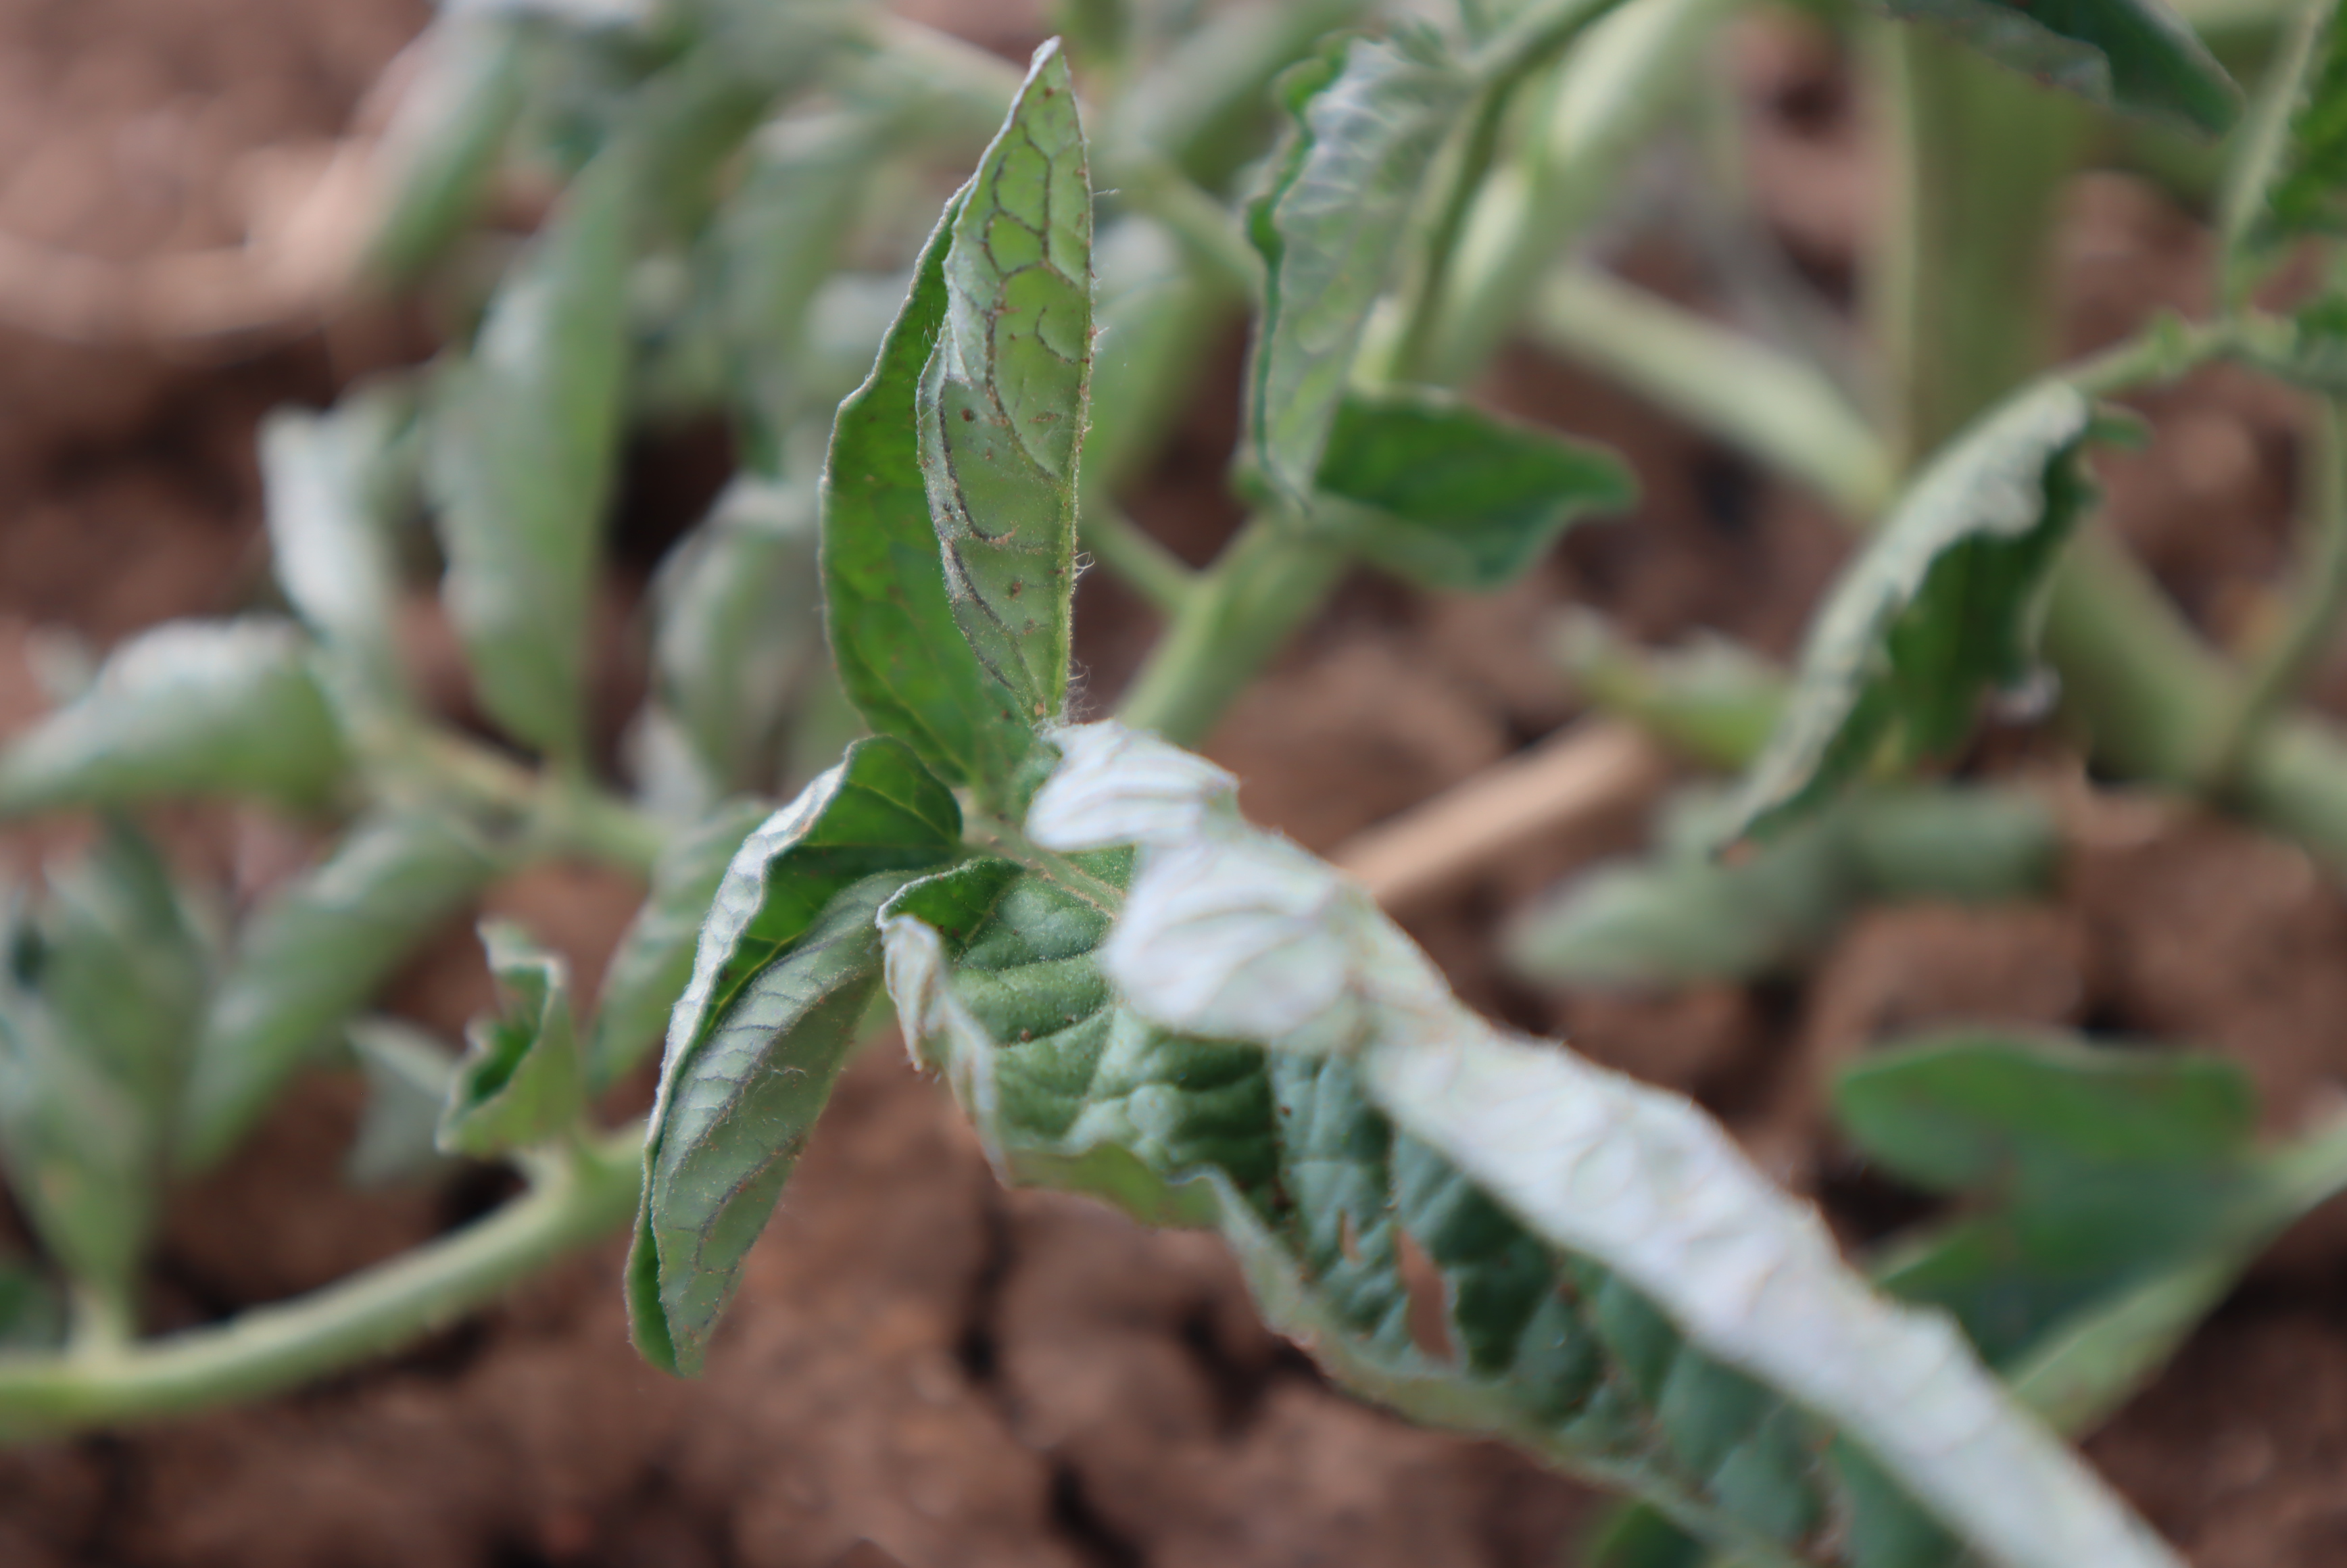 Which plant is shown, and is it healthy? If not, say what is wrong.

tomato, water stress
